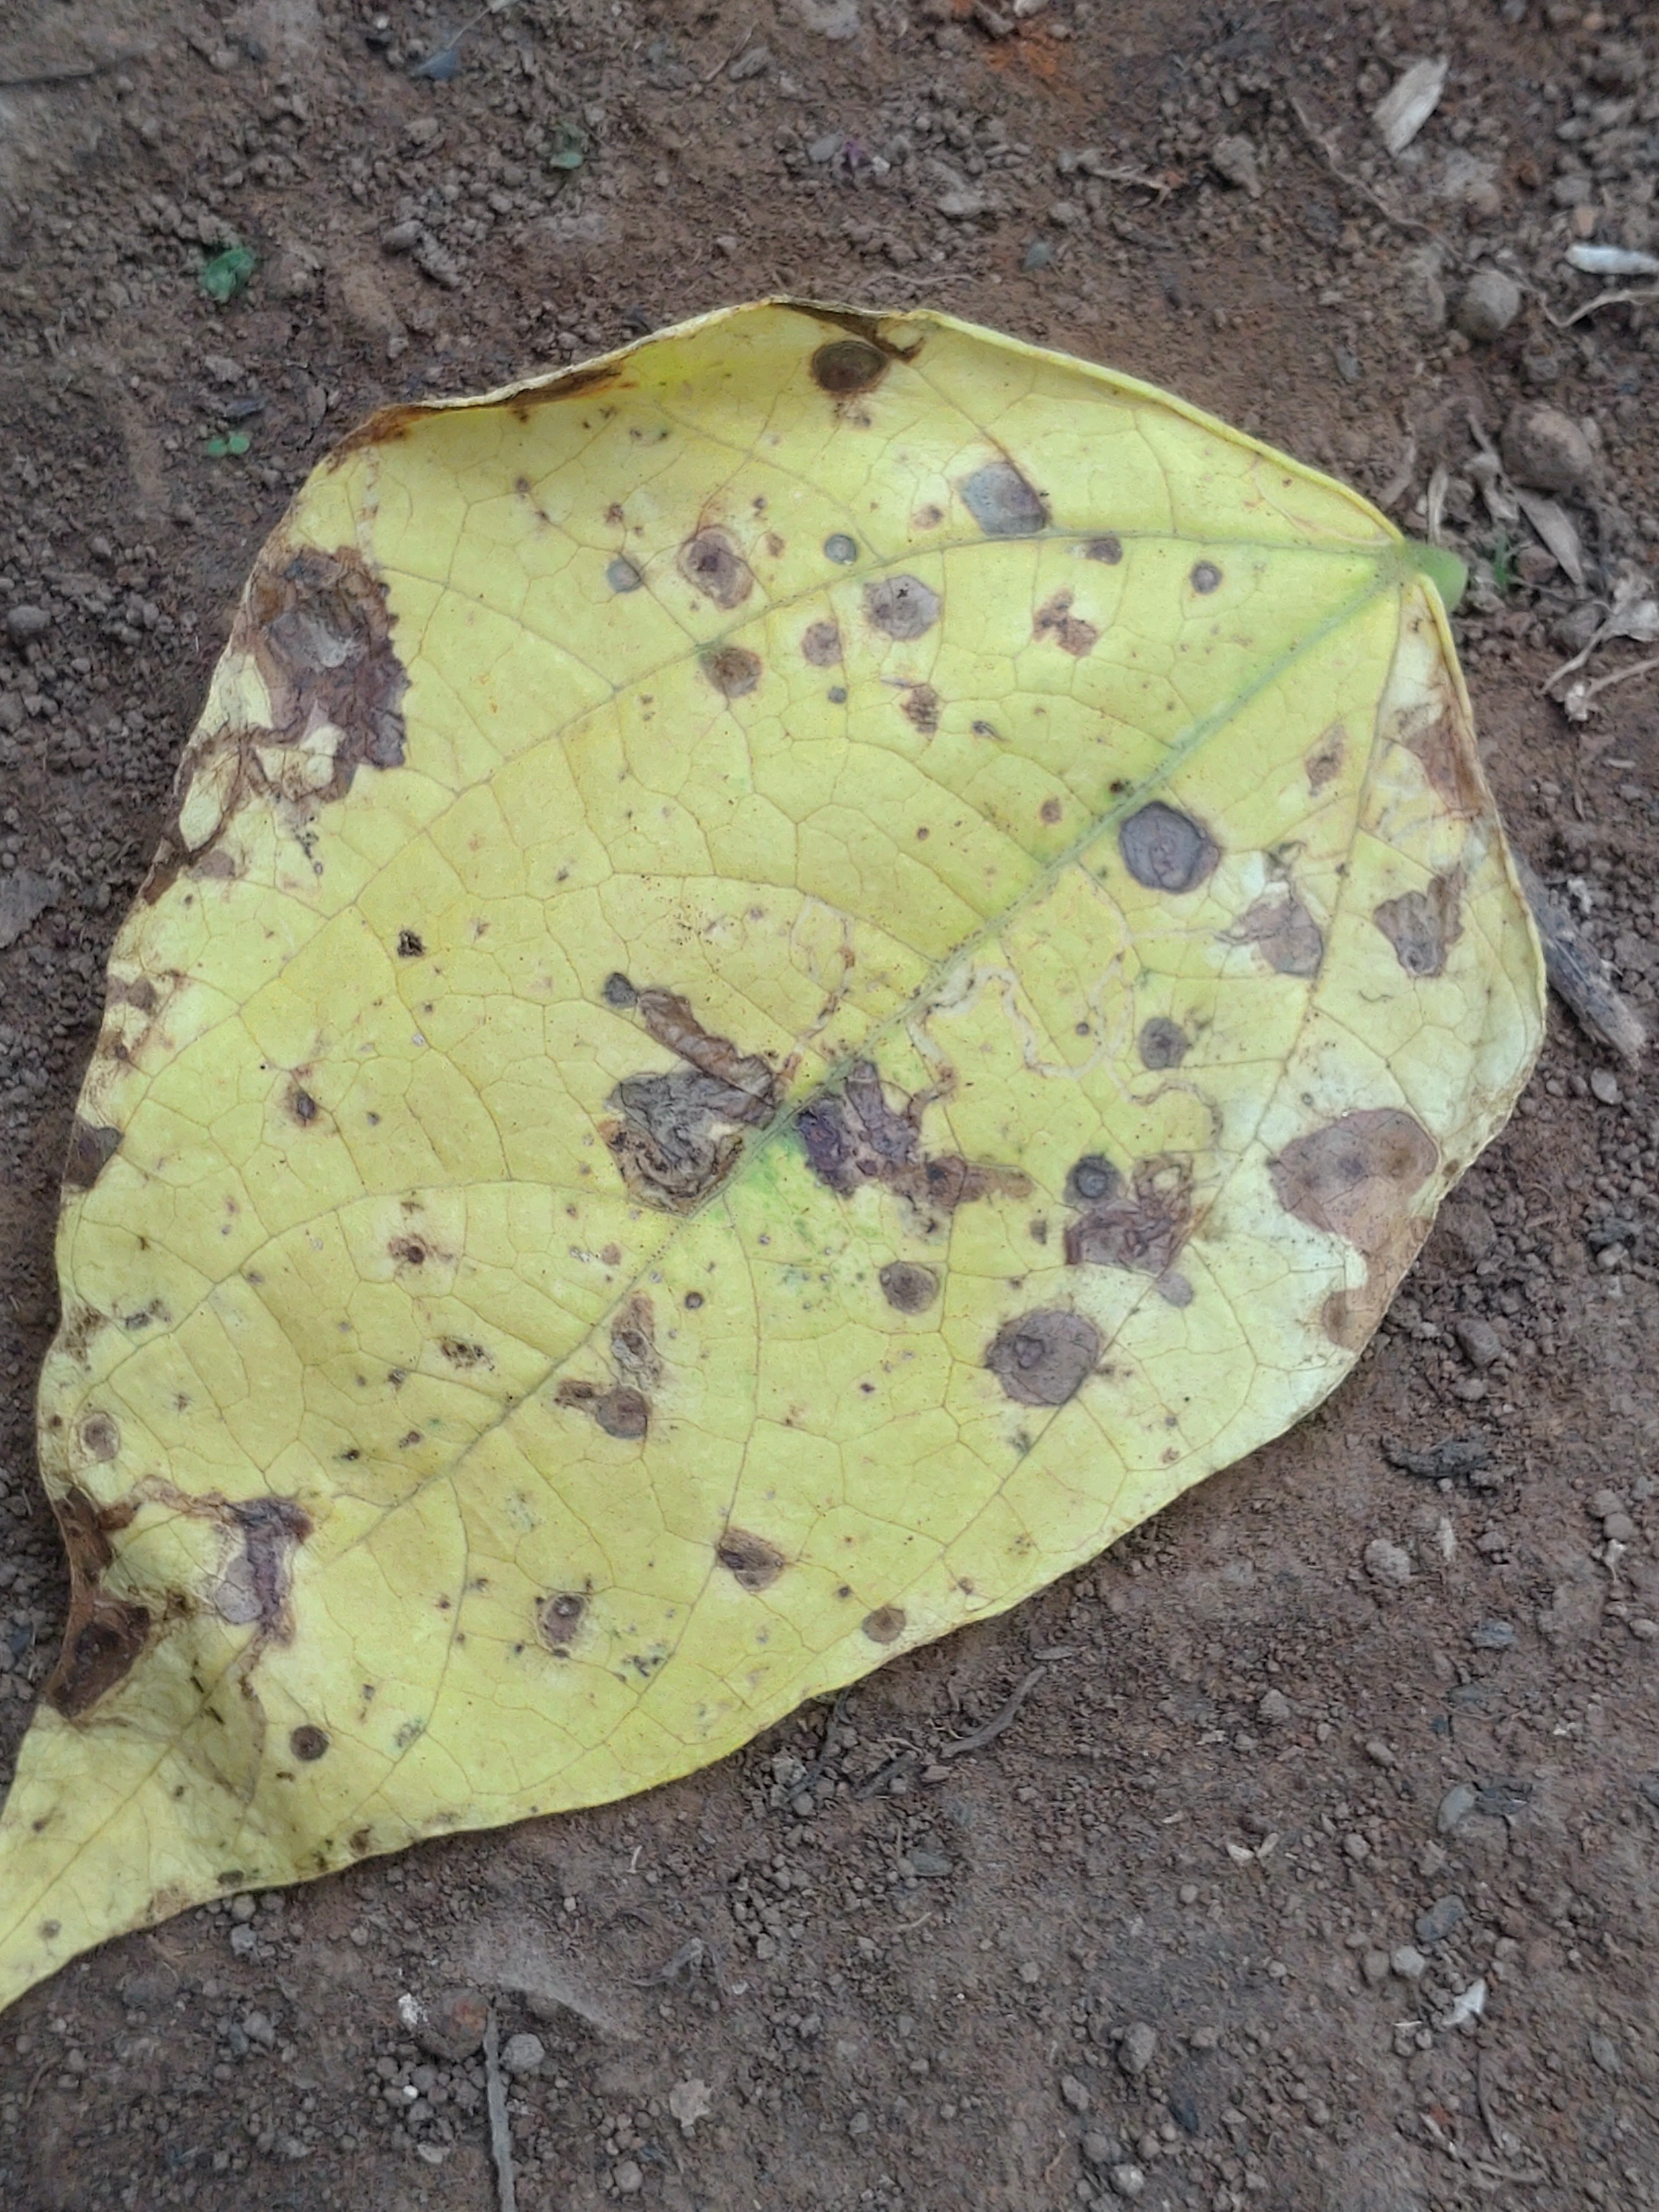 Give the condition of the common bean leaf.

anthracnose
